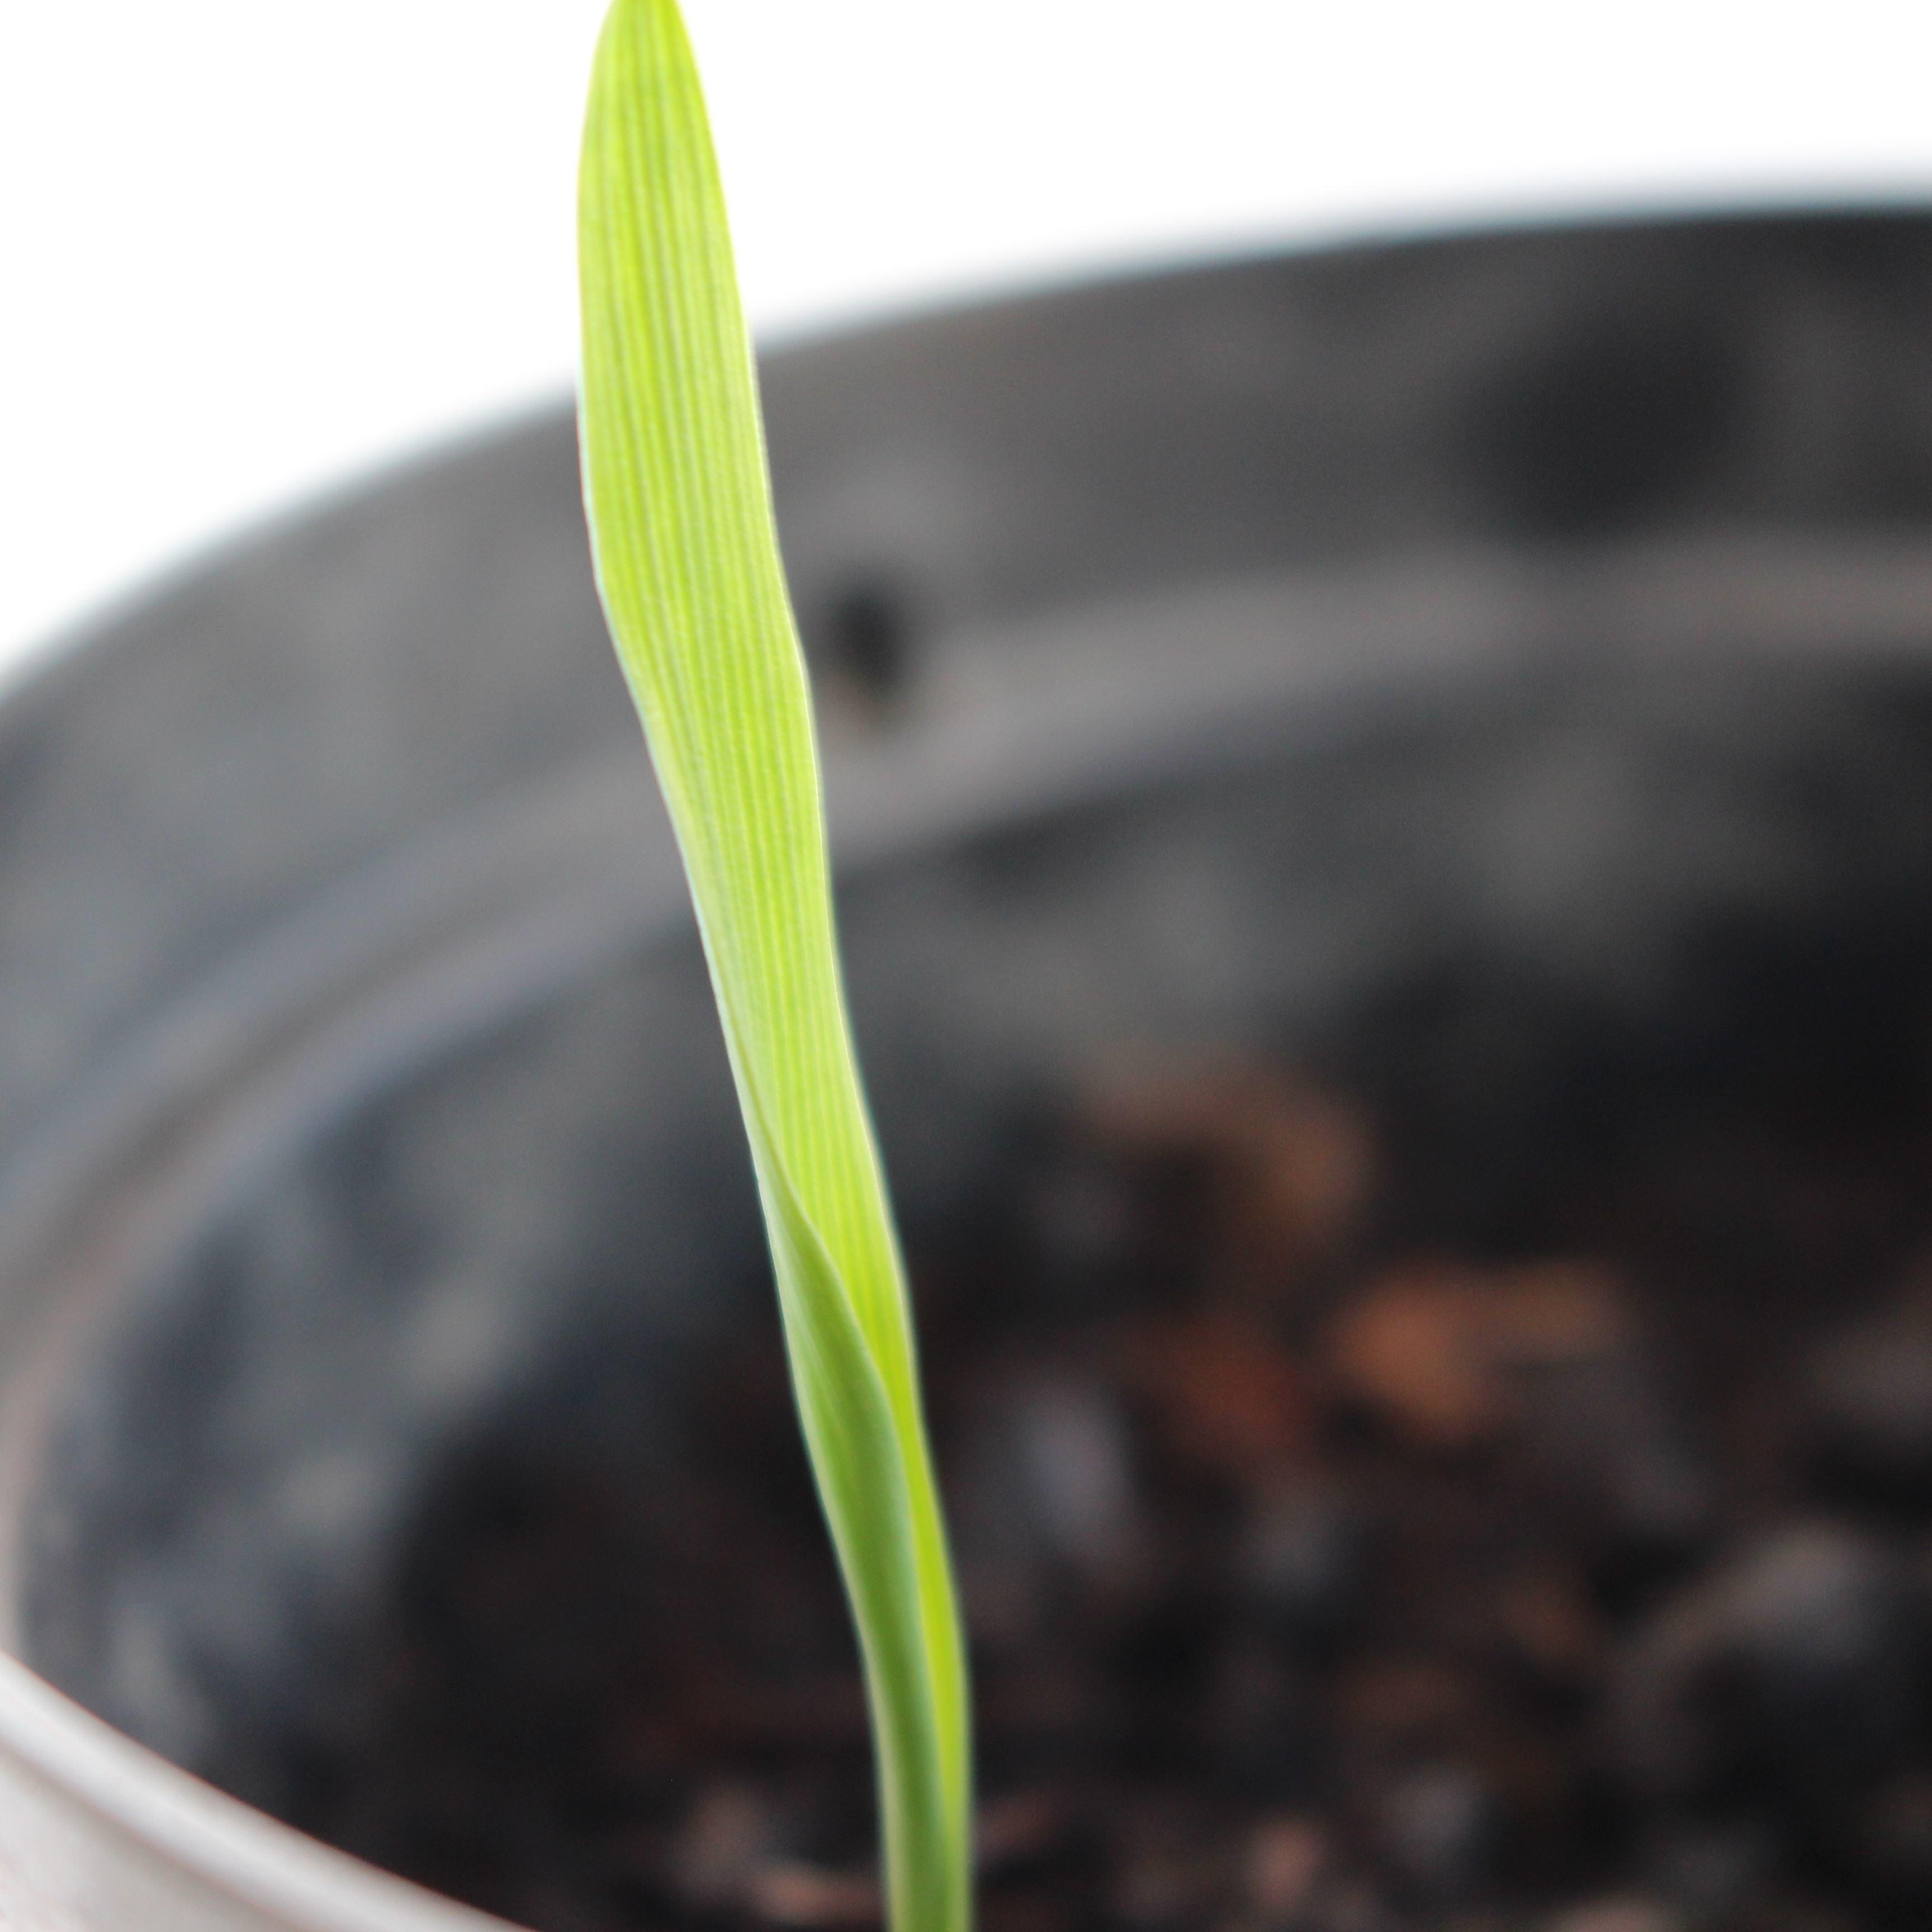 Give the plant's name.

Avena sterilis
